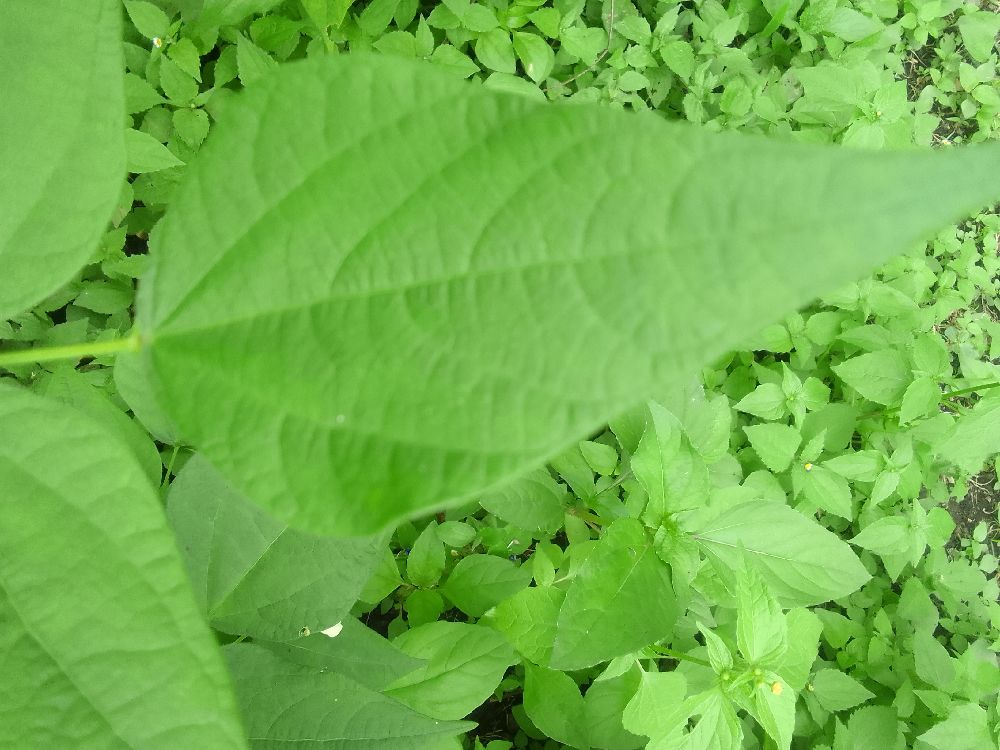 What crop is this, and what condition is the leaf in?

common bean, healthy
